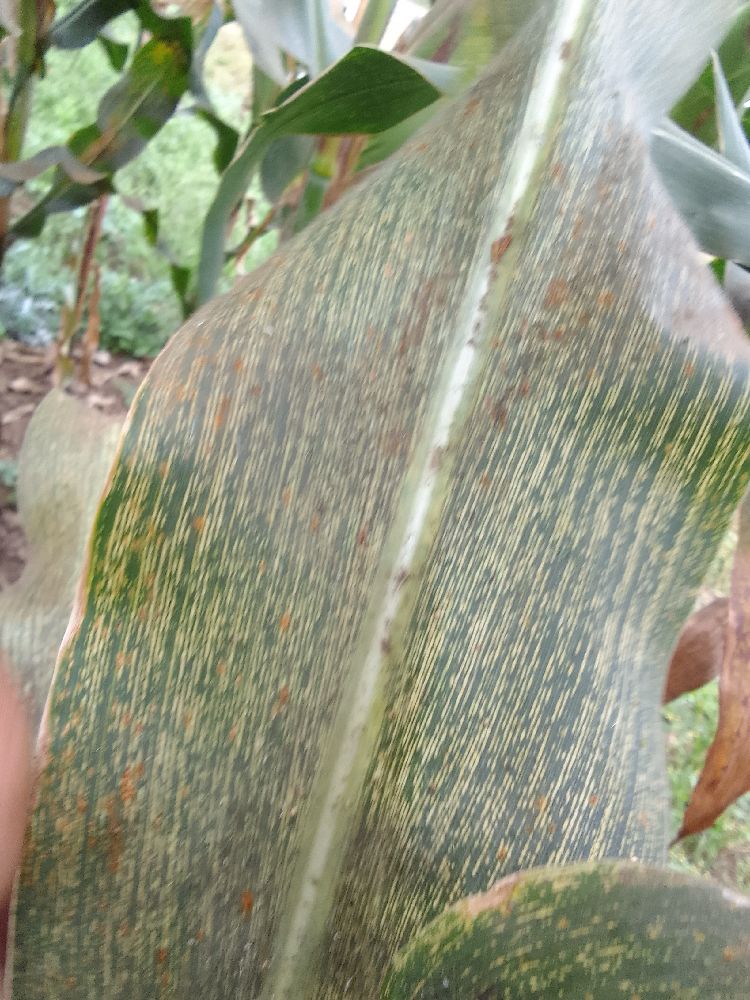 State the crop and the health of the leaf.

maize, maize streak virus
